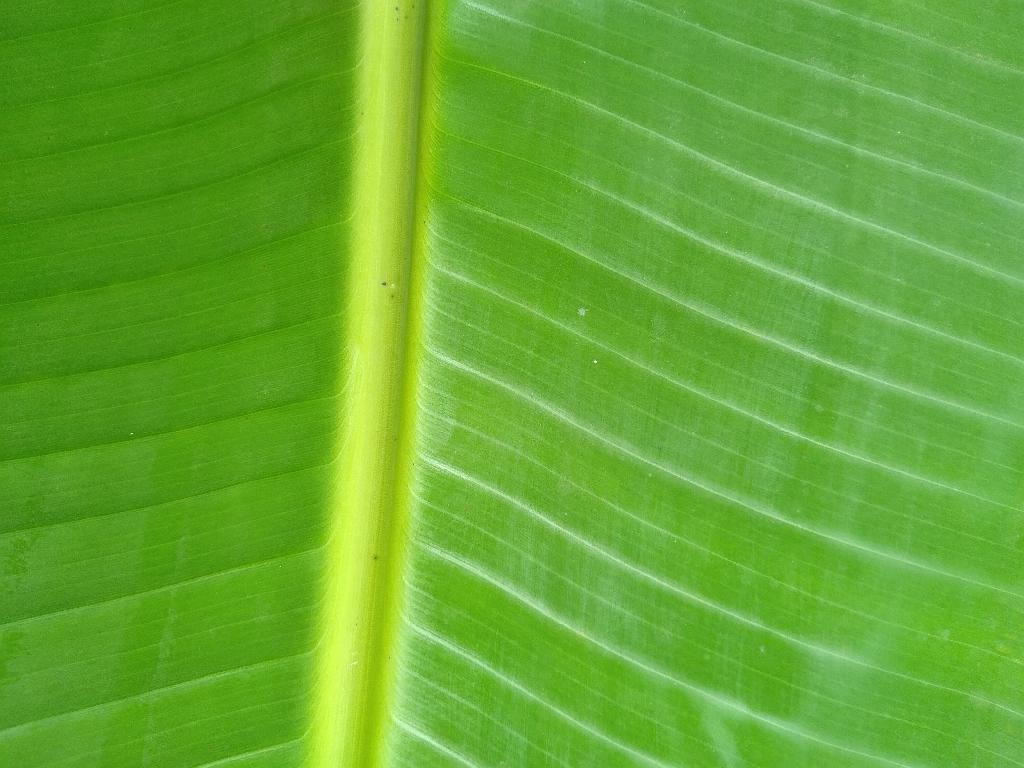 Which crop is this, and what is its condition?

banana, healthy
